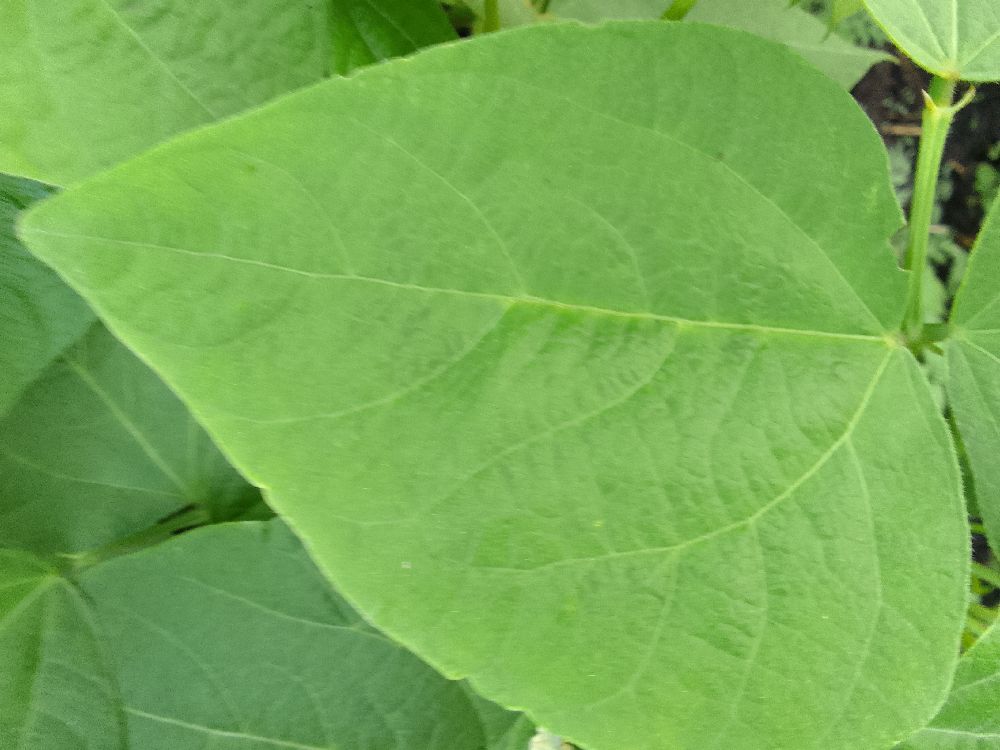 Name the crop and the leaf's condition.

common bean, healthy
